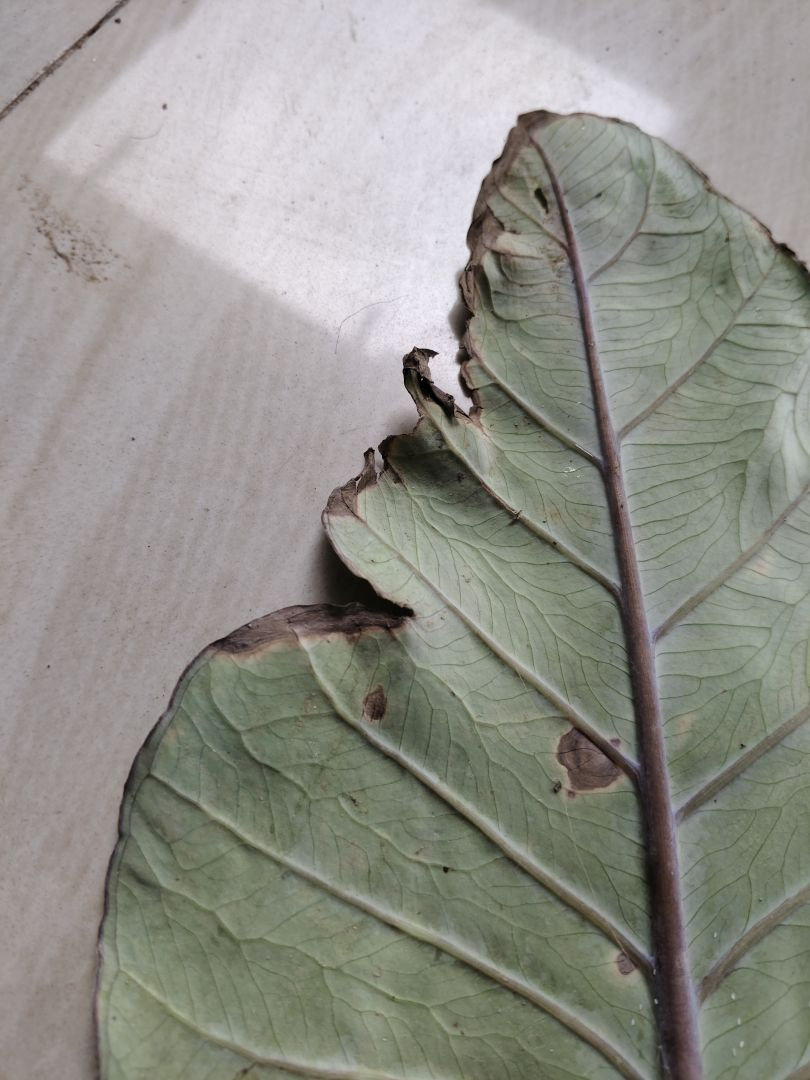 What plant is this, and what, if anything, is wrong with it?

taro, leaf blight
